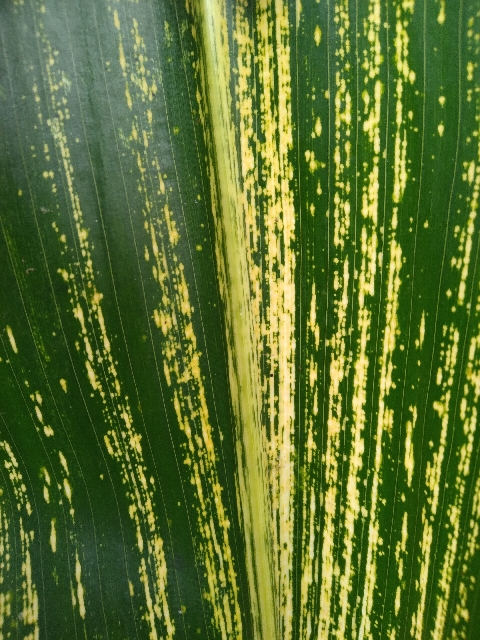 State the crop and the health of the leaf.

maize, maize streak virus
